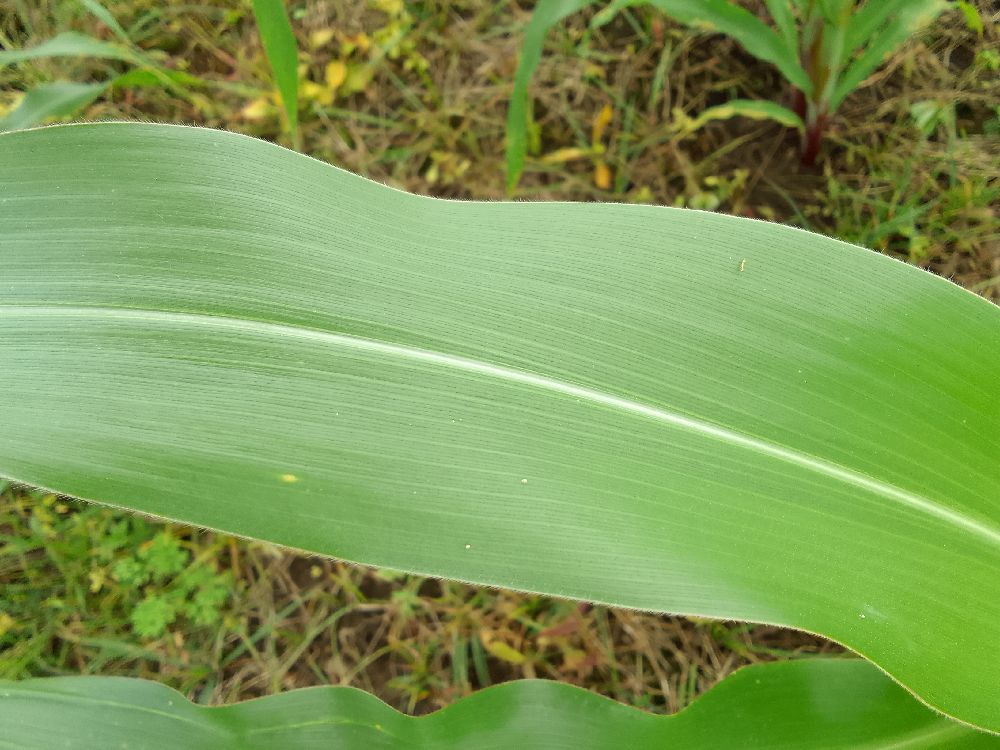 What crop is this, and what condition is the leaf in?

maize, healthy
